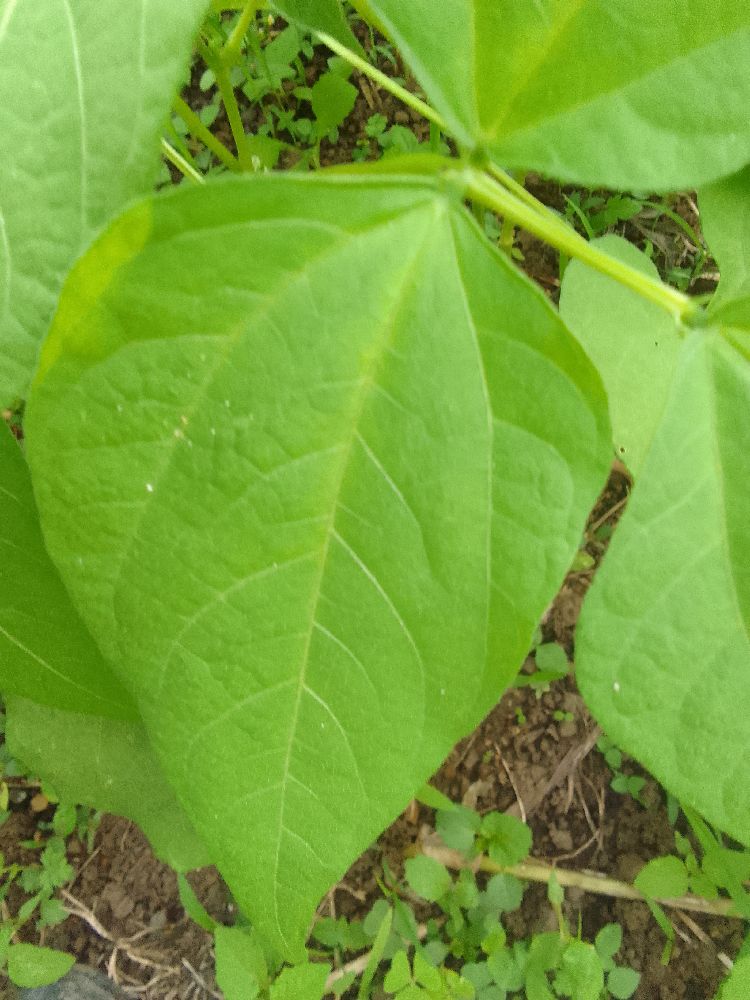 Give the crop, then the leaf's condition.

common bean, healthy
